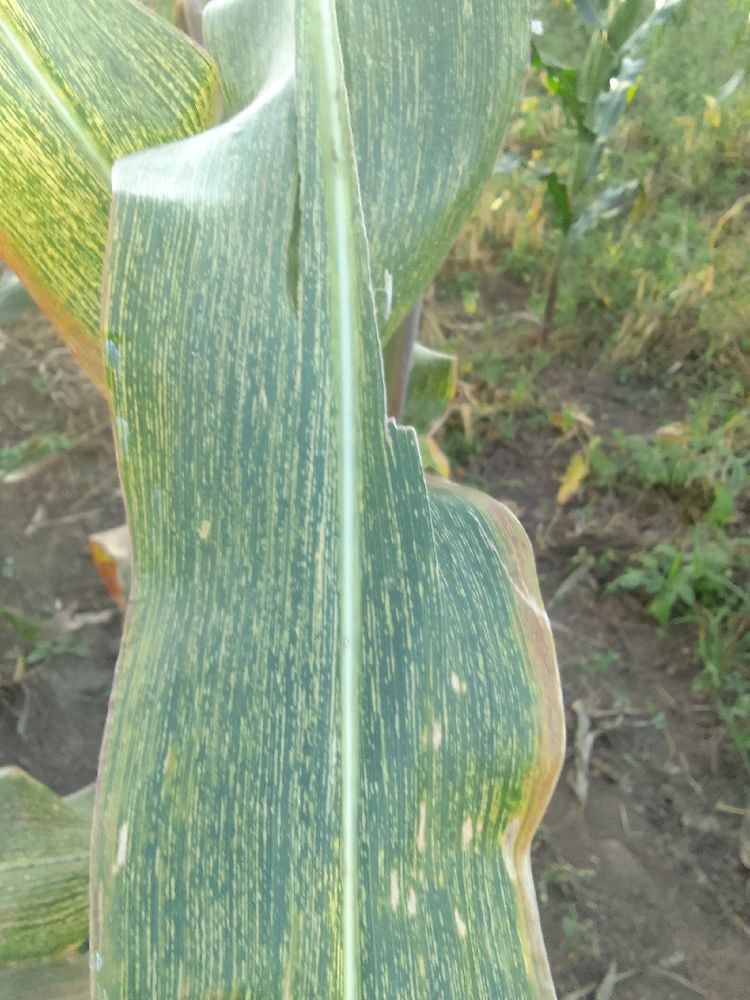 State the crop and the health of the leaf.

maize, maize streak virus
